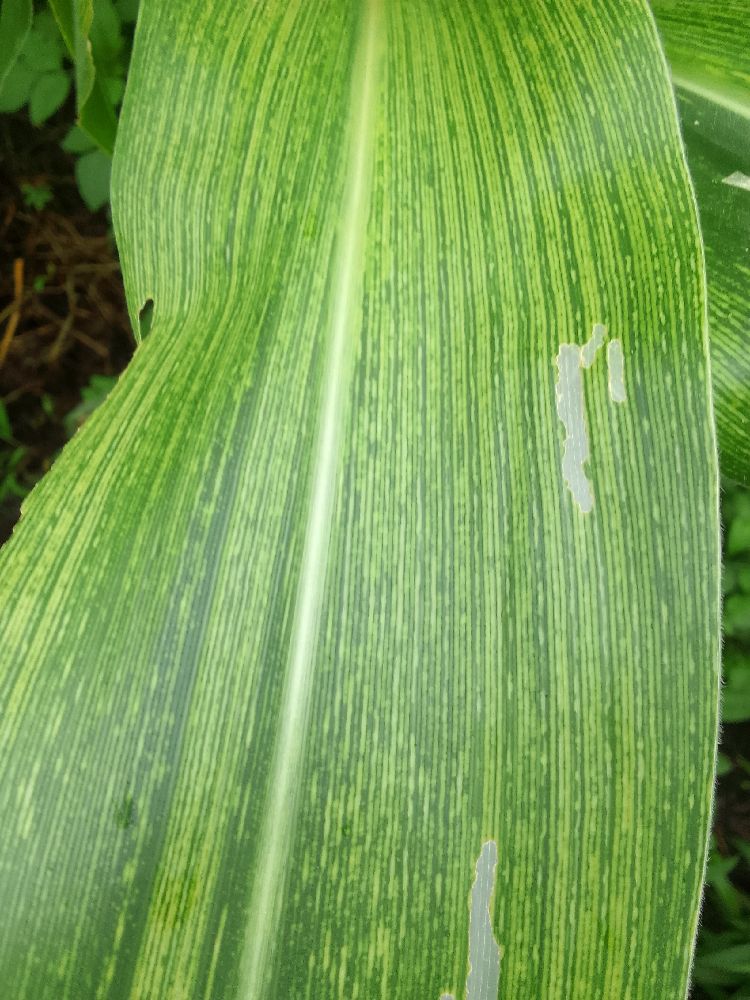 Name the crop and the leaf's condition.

maize, maize streak virus
